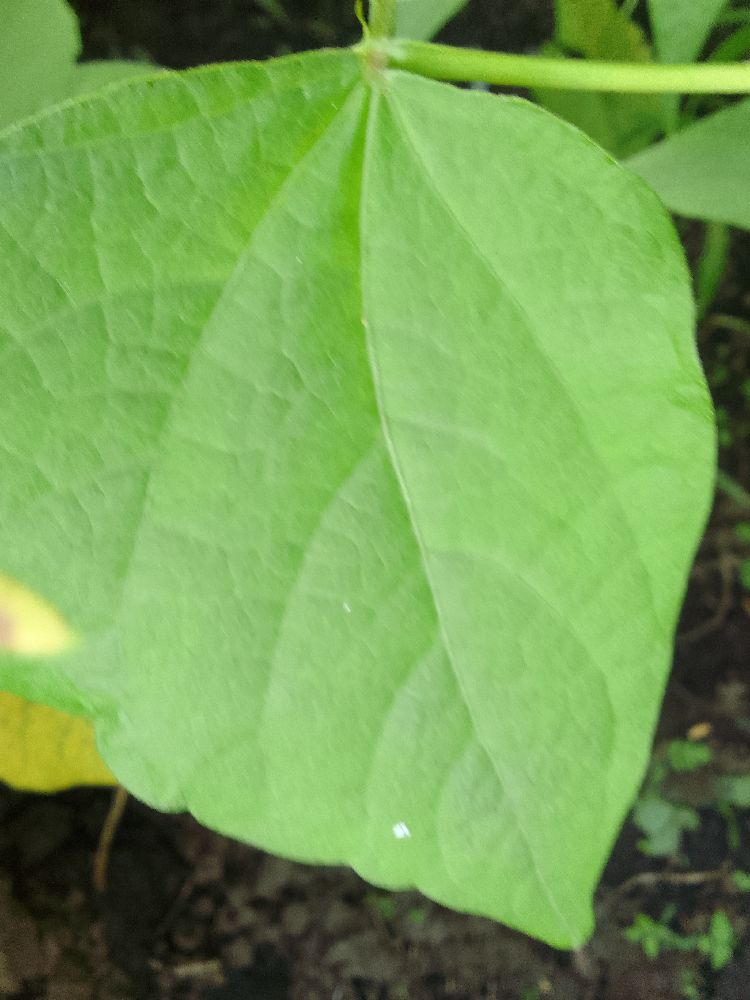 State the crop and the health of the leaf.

common bean, healthy
